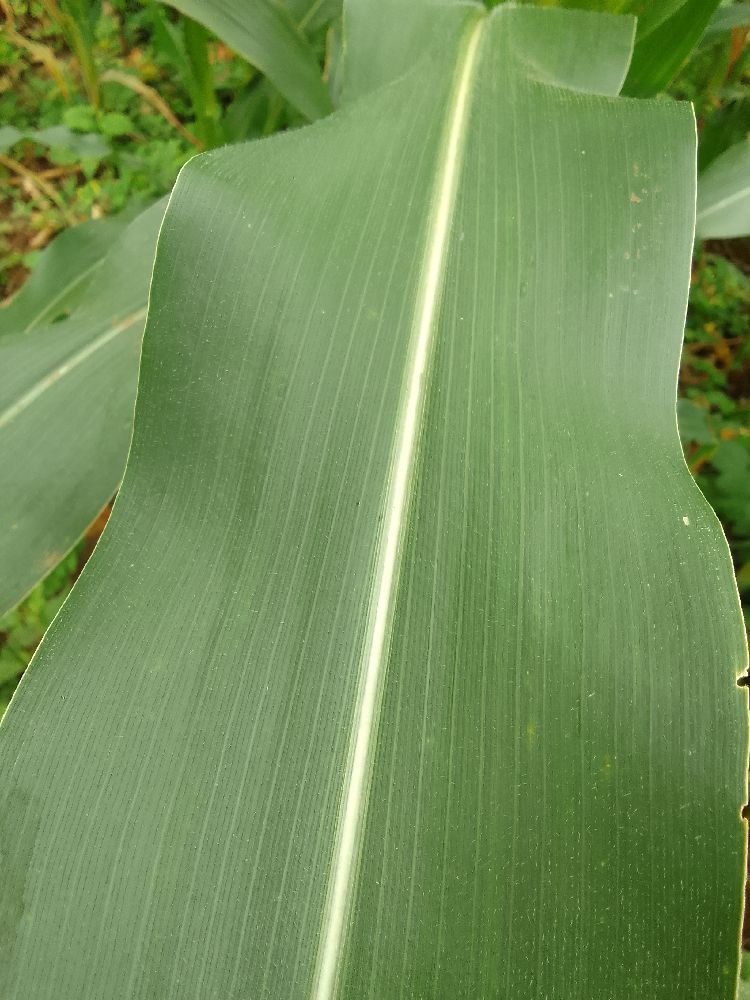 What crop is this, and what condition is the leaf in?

maize, healthy
